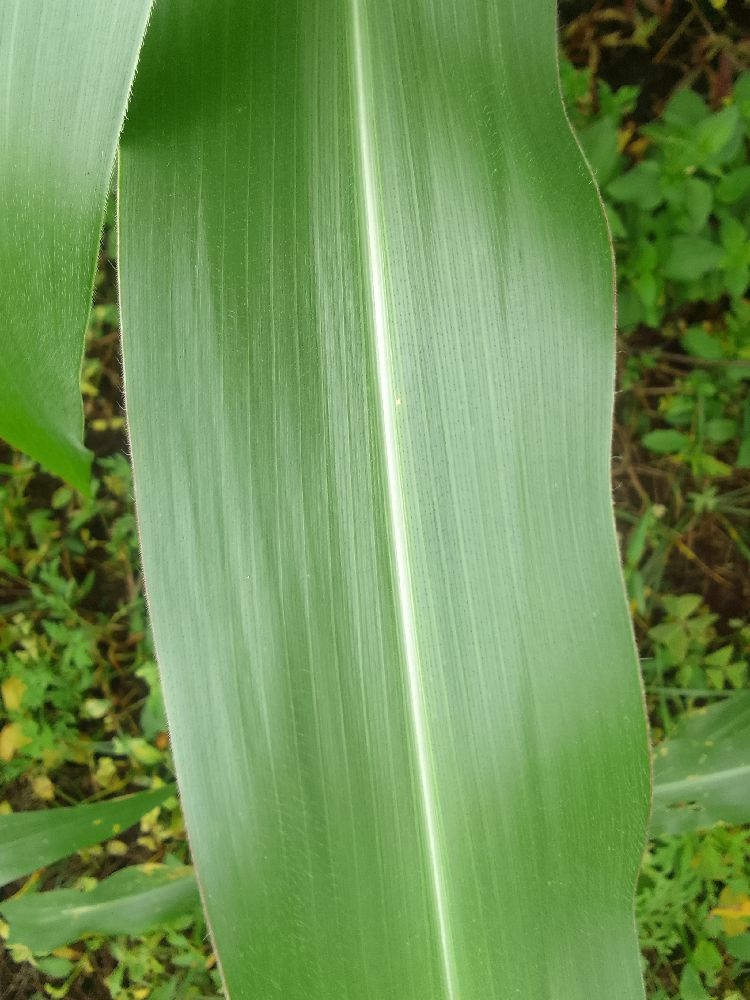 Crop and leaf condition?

maize, healthy
